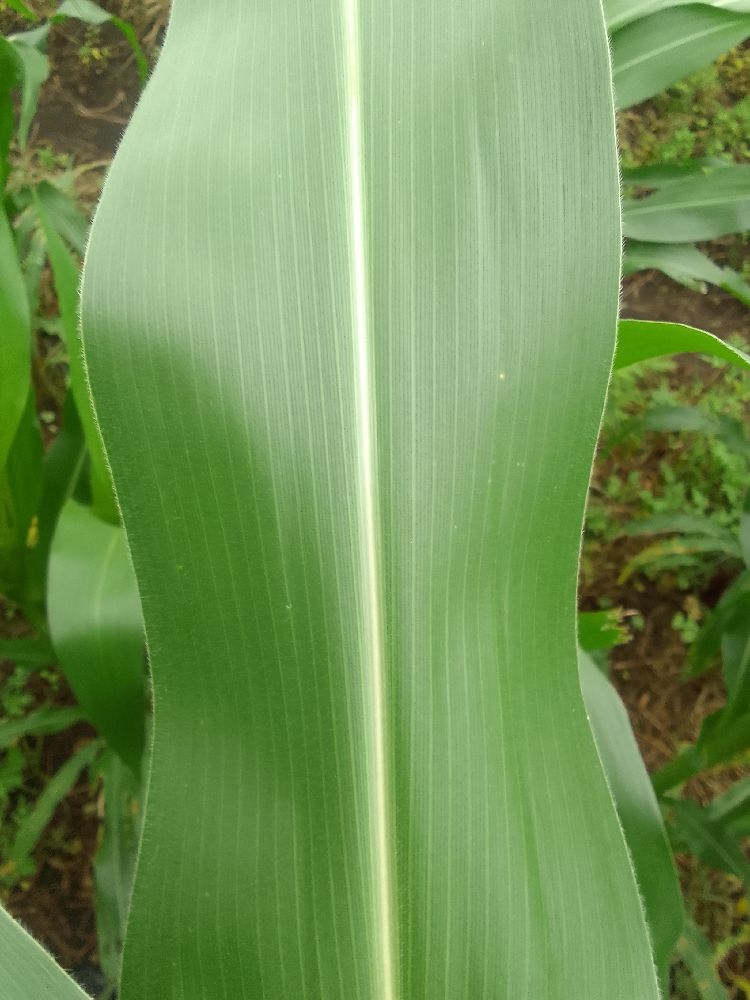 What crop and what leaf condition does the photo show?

maize, healthy
